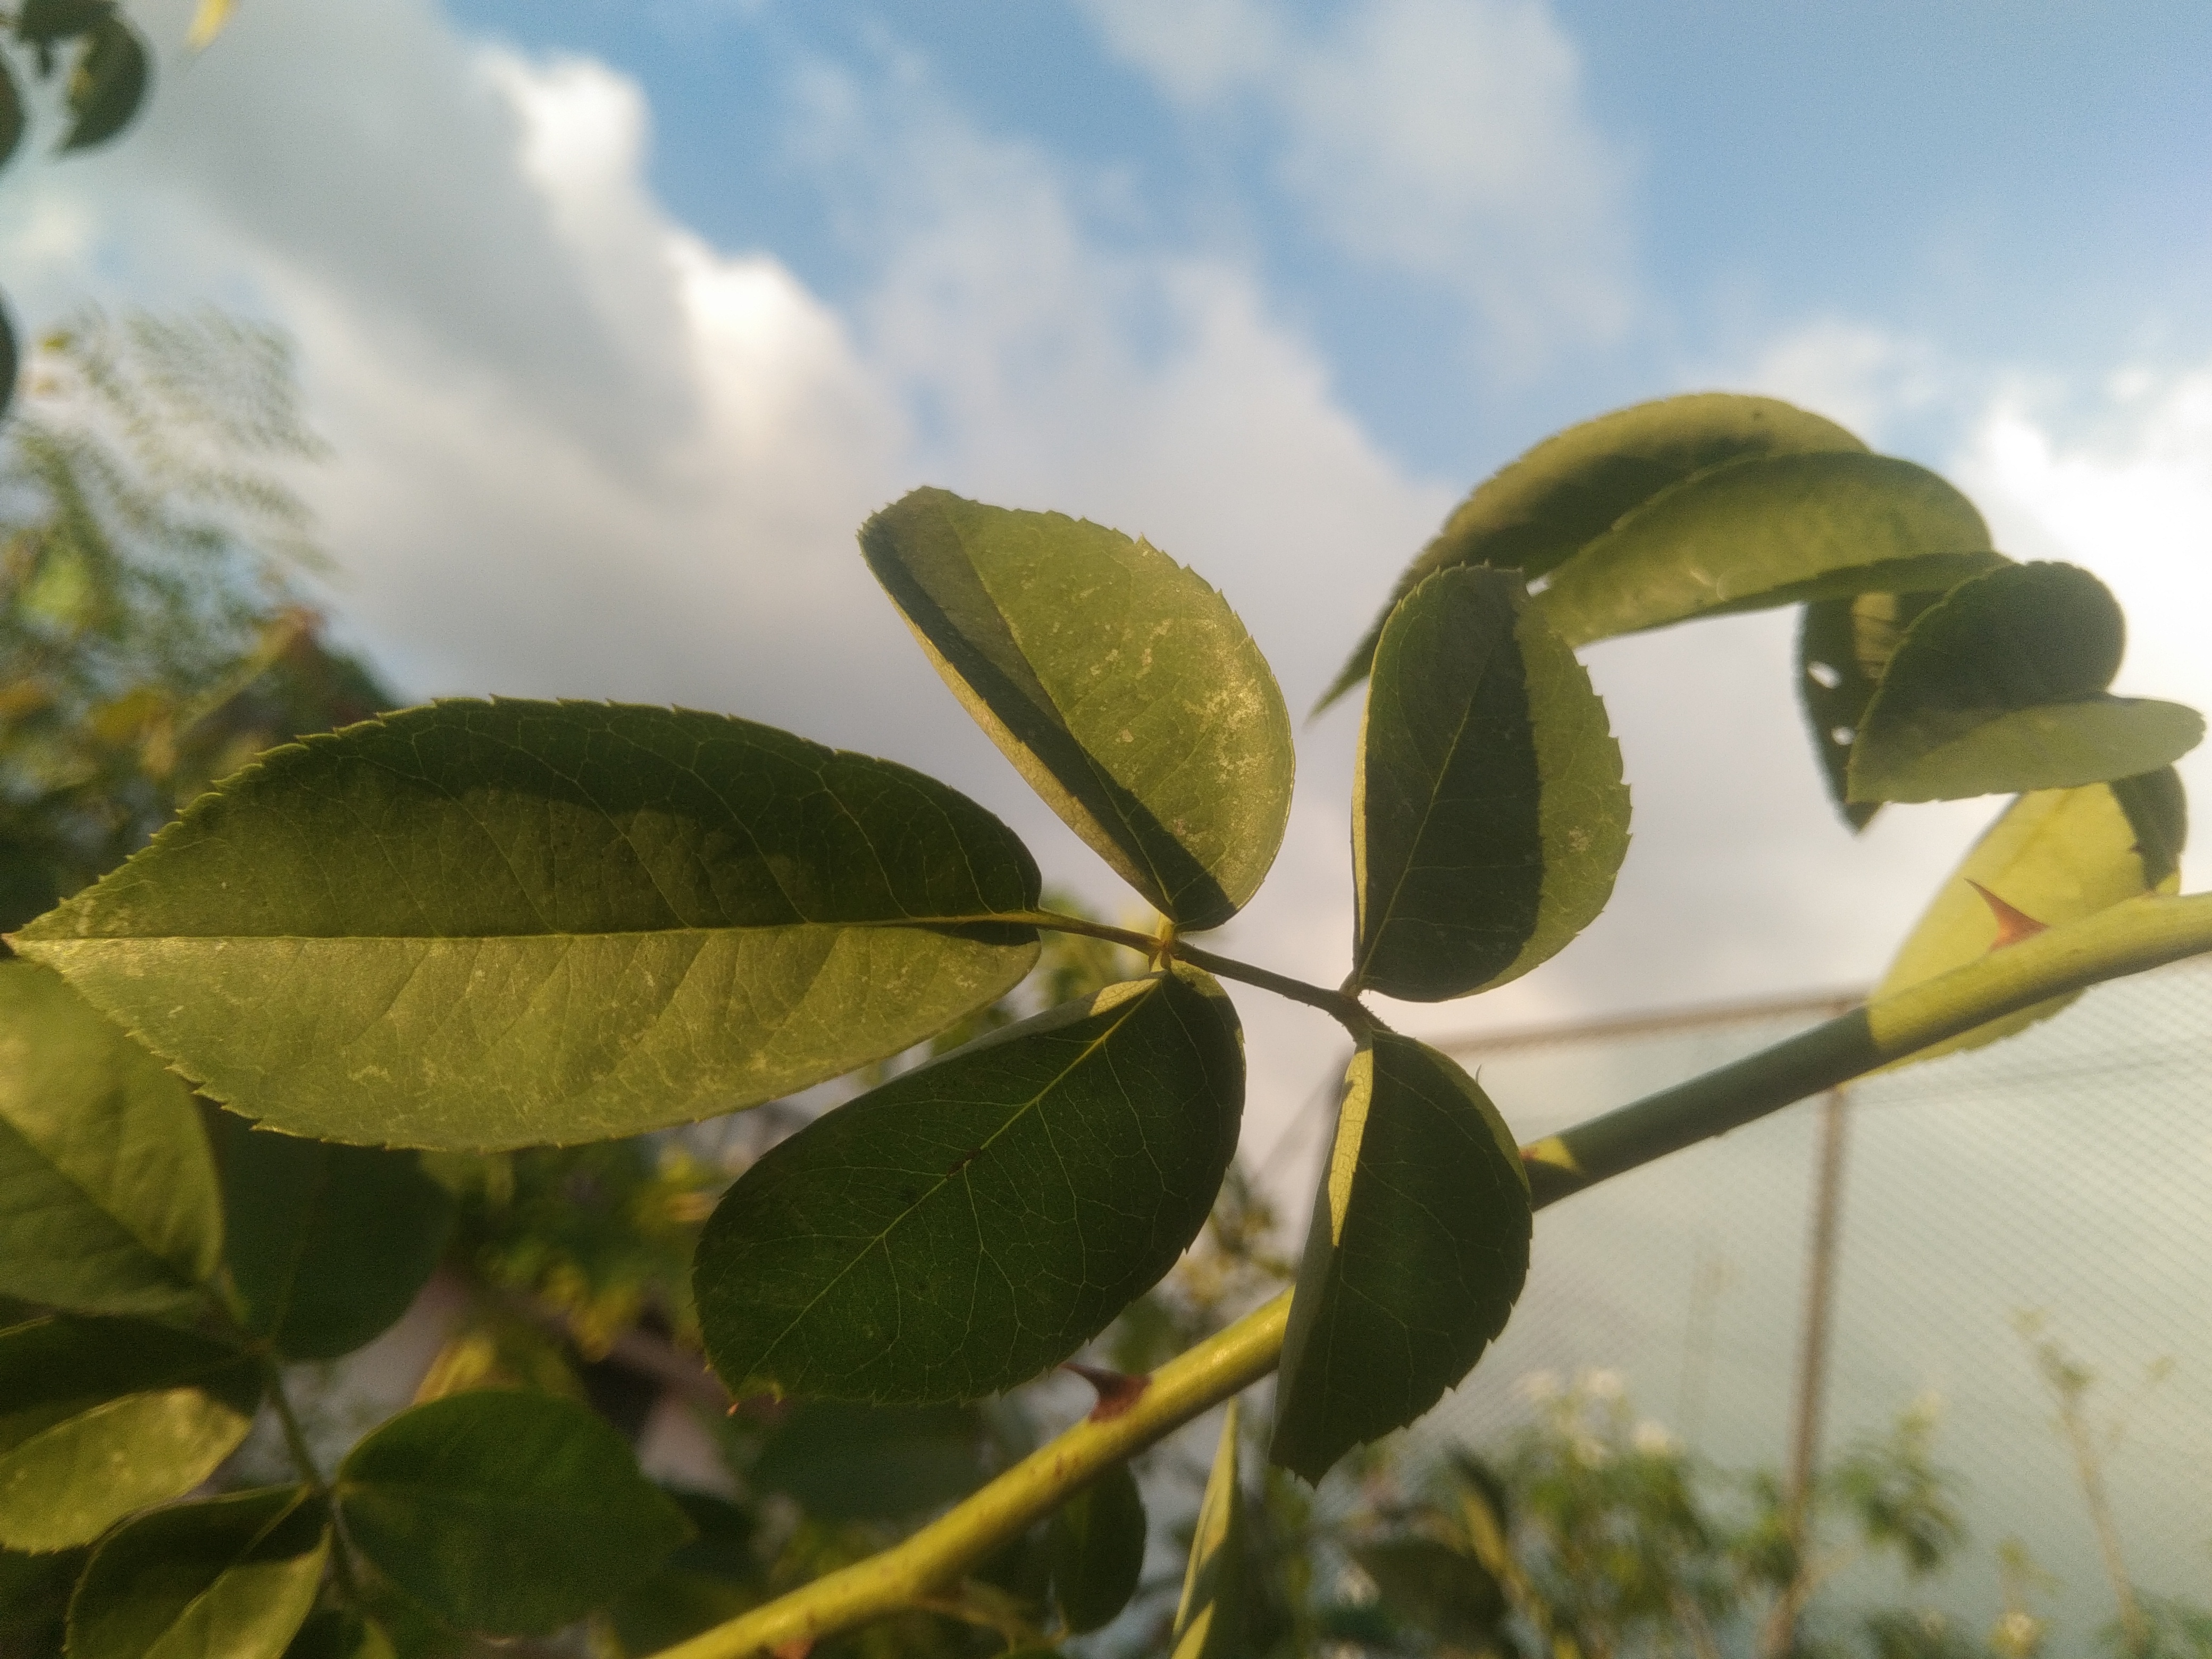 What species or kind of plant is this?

rose
